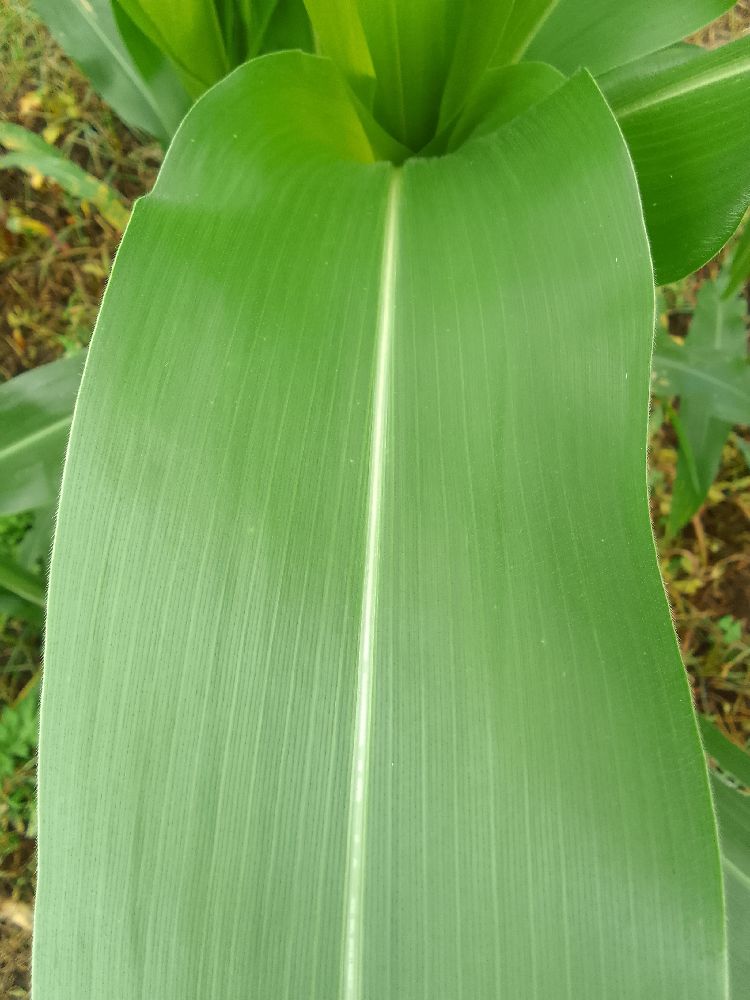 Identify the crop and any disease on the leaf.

maize, healthy
